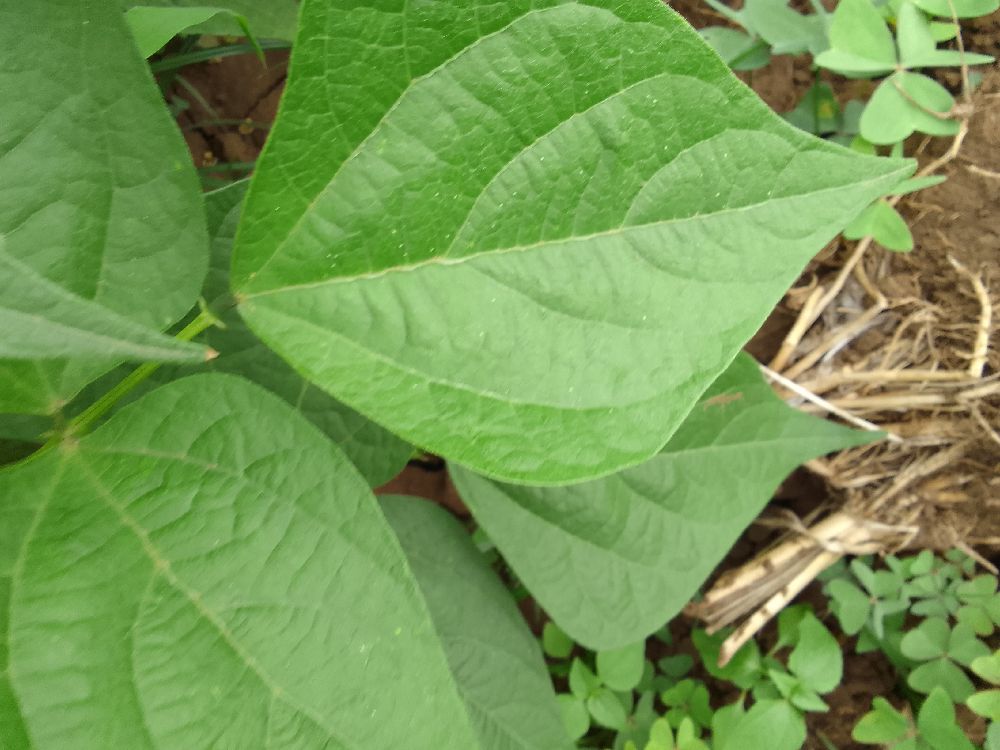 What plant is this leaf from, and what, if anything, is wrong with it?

common bean, healthy
